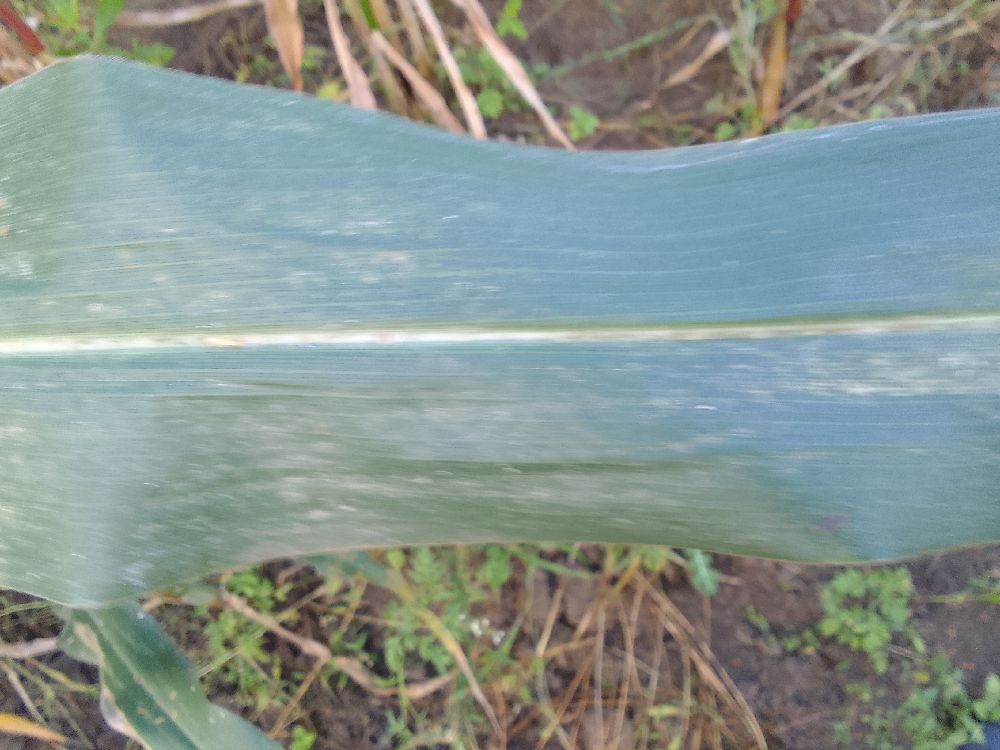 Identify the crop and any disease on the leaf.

maize, healthy
